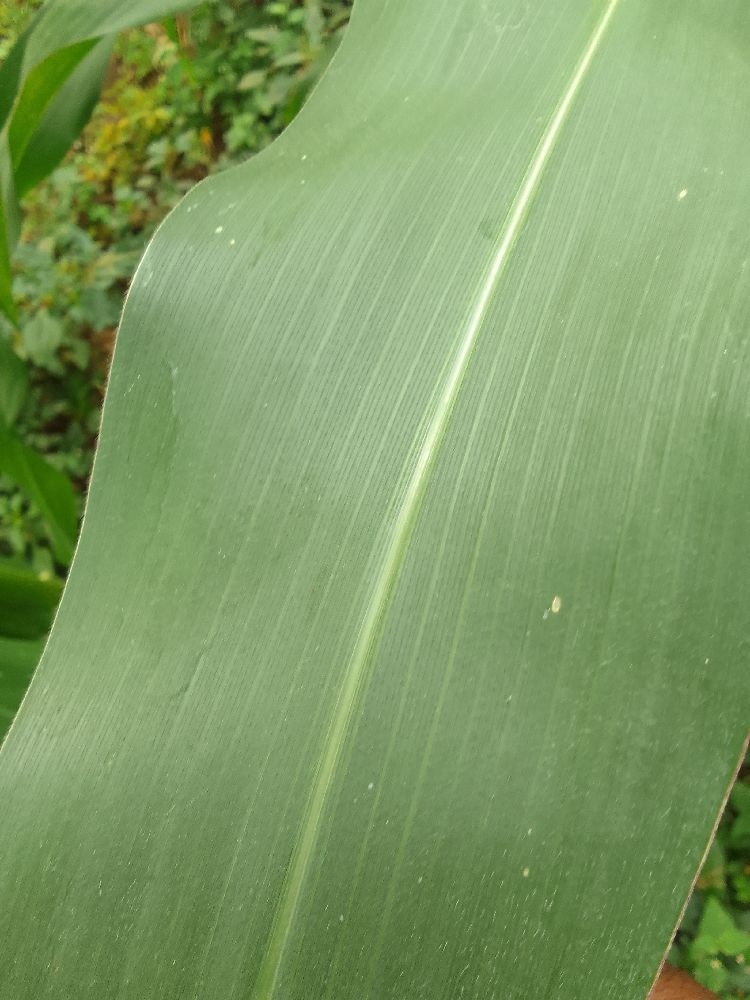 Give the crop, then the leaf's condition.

maize, healthy
